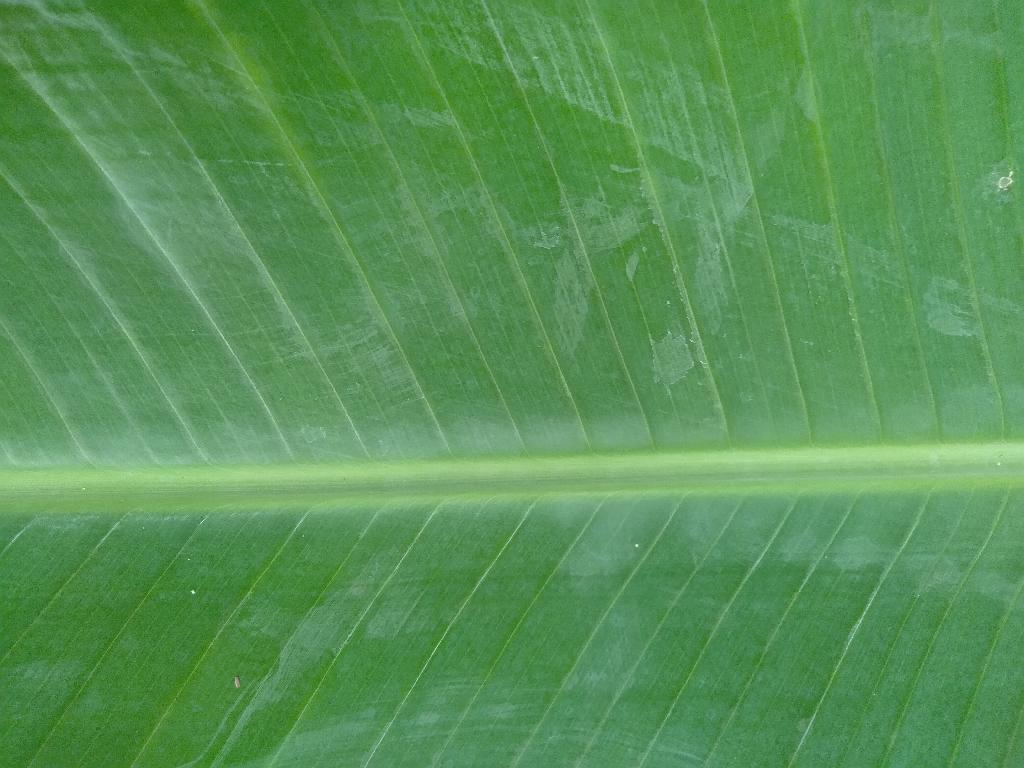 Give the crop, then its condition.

banana, healthy
